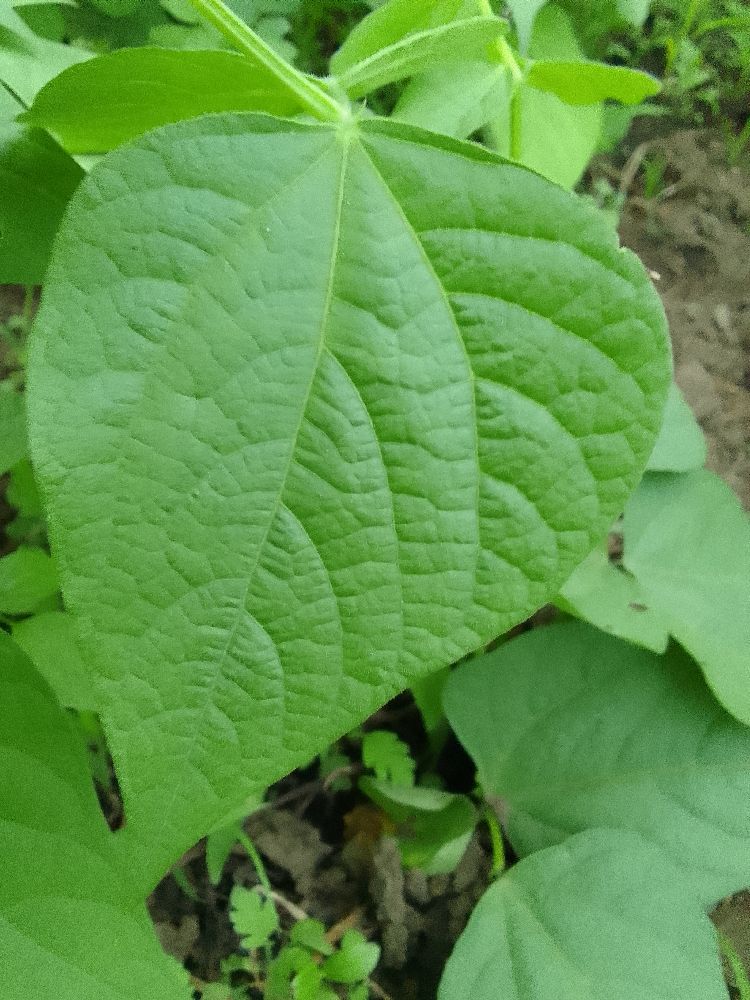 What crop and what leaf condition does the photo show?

common bean, healthy
